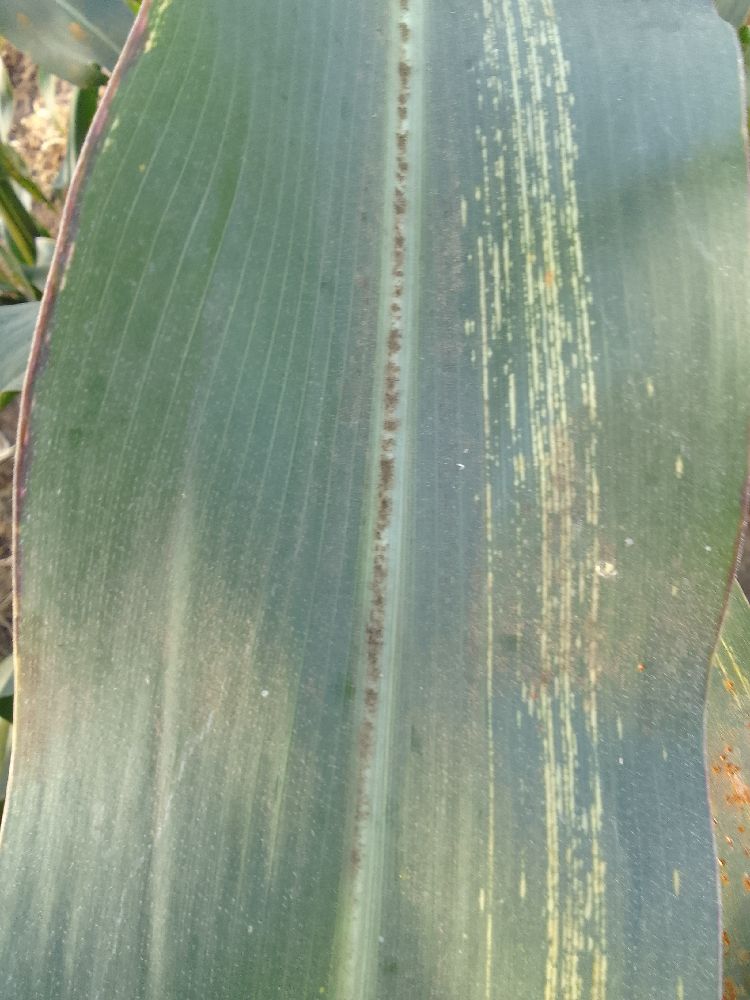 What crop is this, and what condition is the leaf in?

maize, maize lethal necrosis
